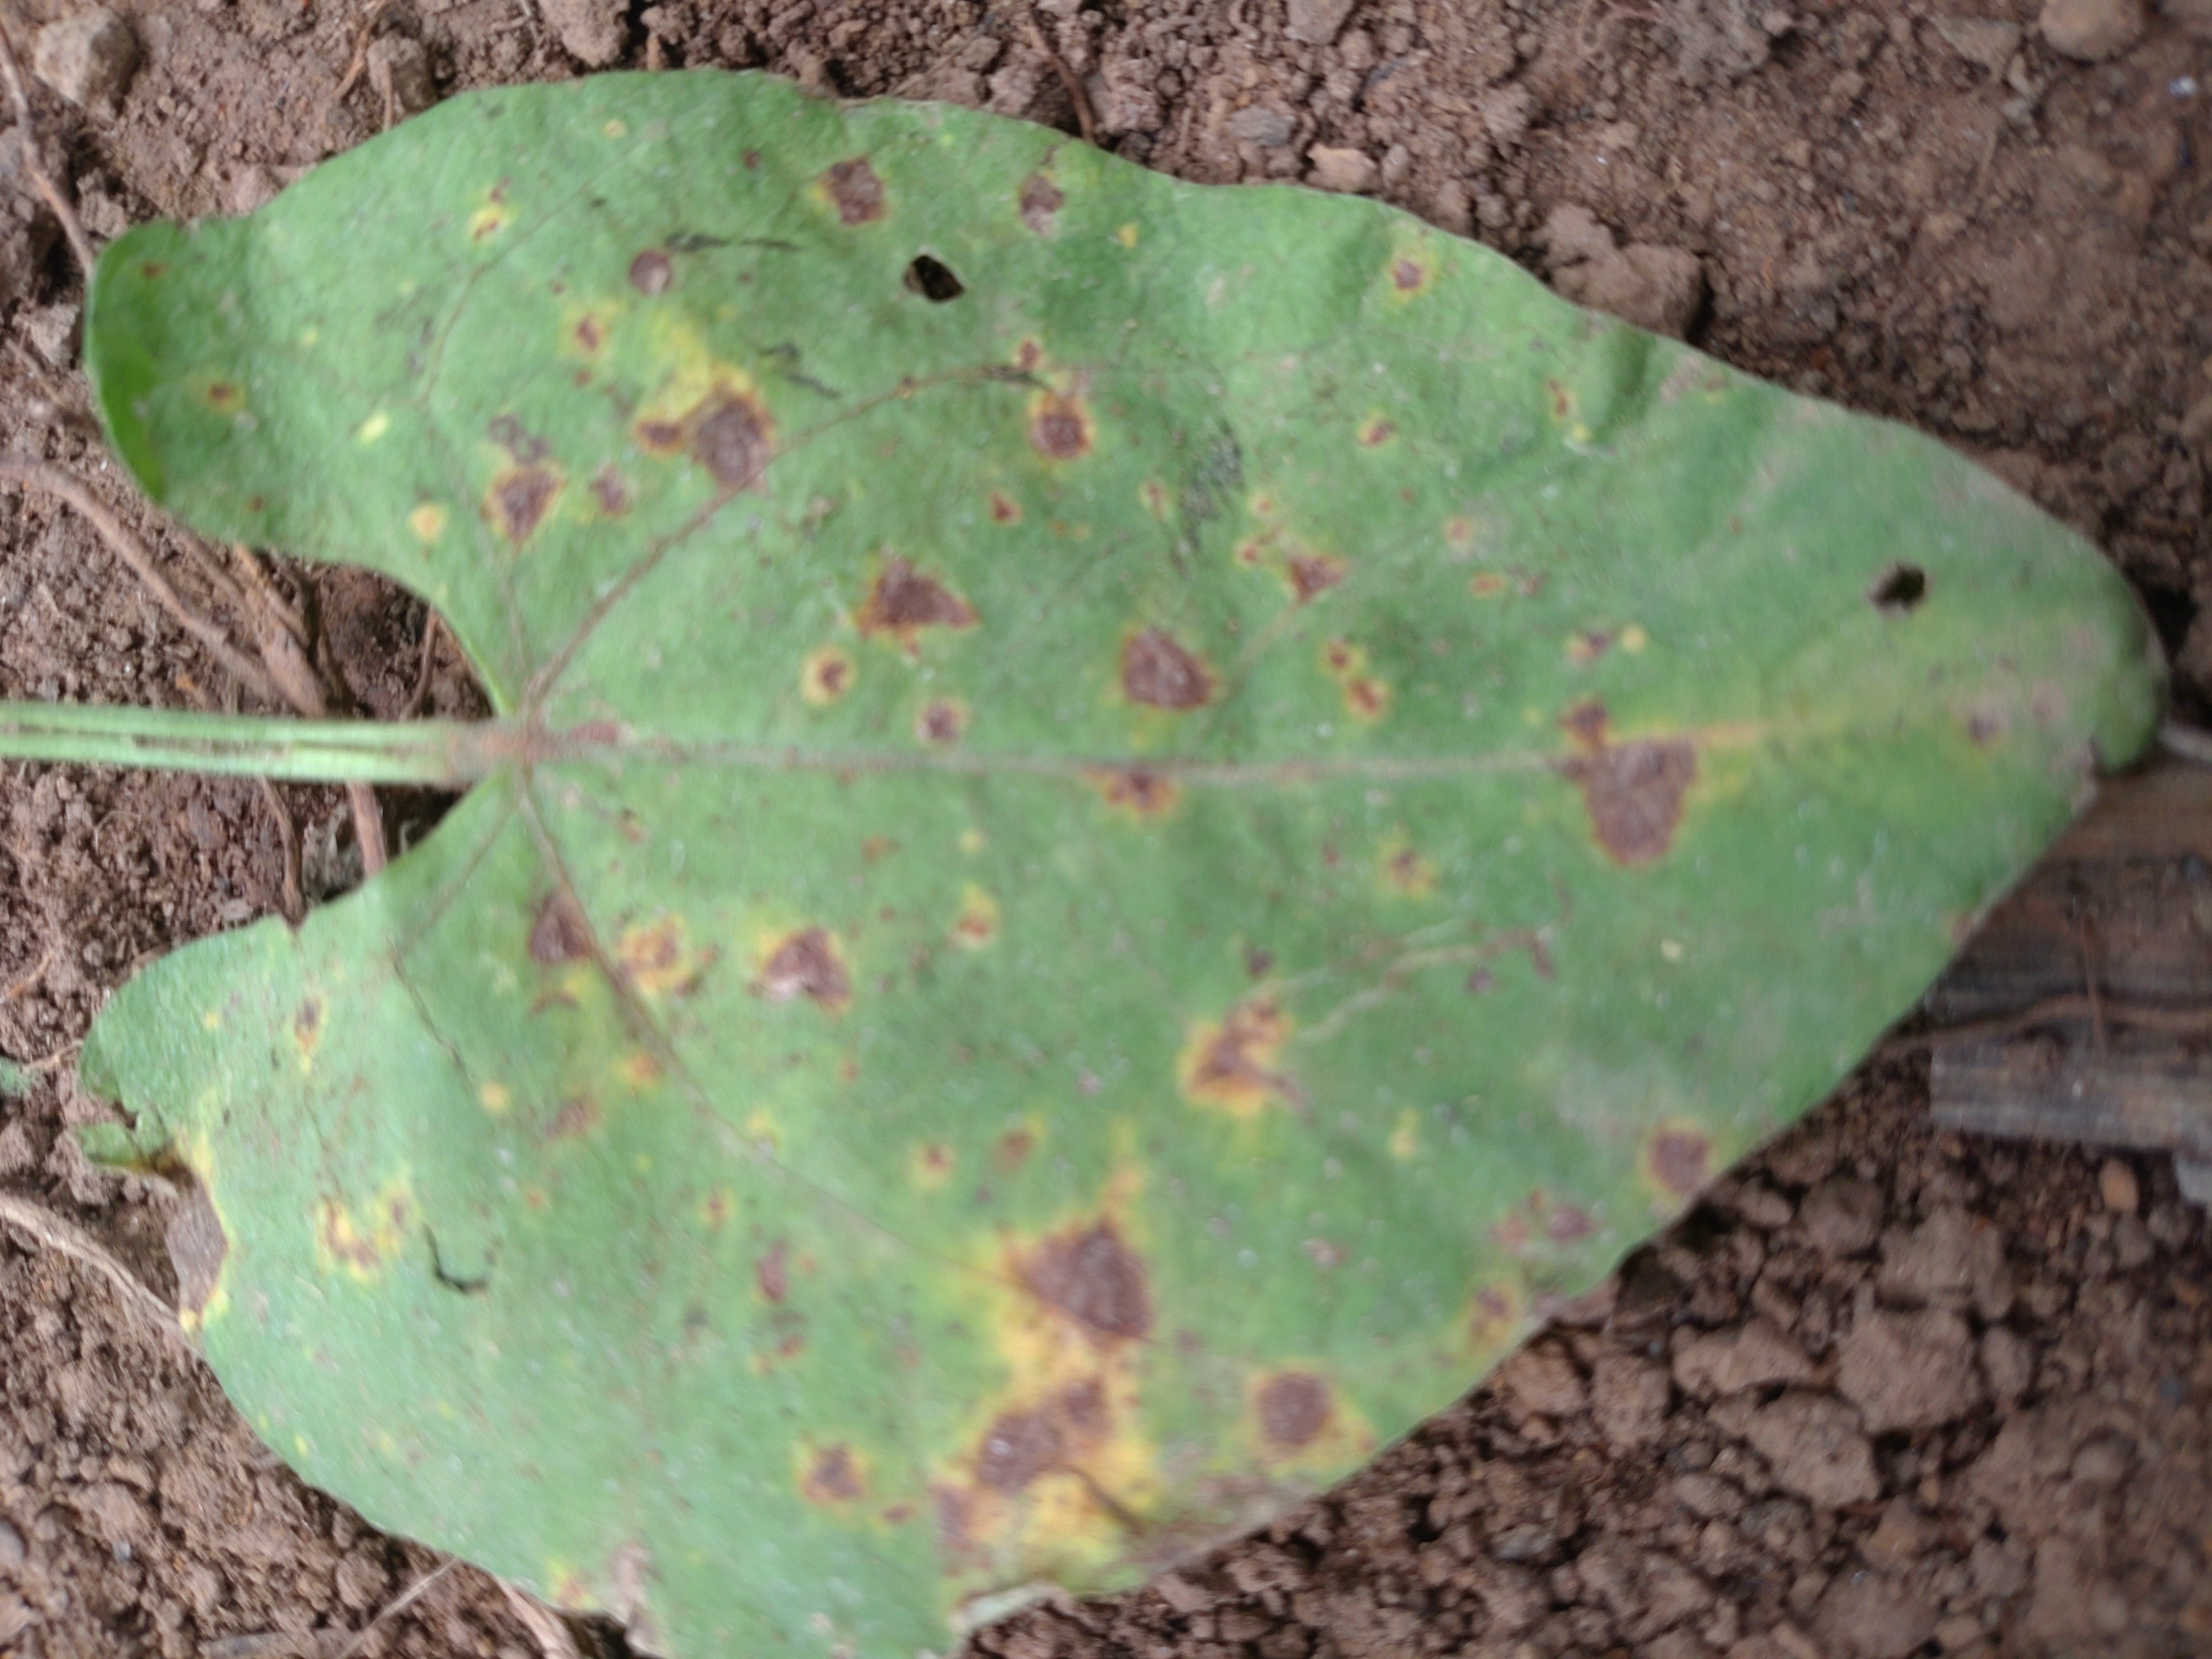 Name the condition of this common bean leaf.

rust
